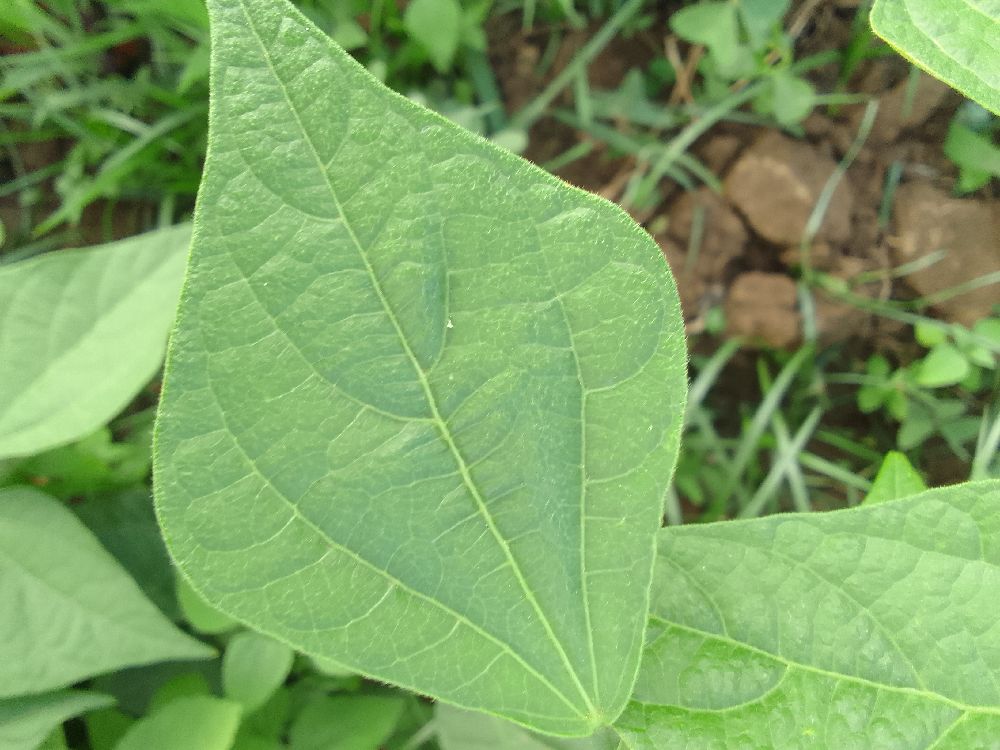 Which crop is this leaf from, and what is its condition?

common bean, healthy
